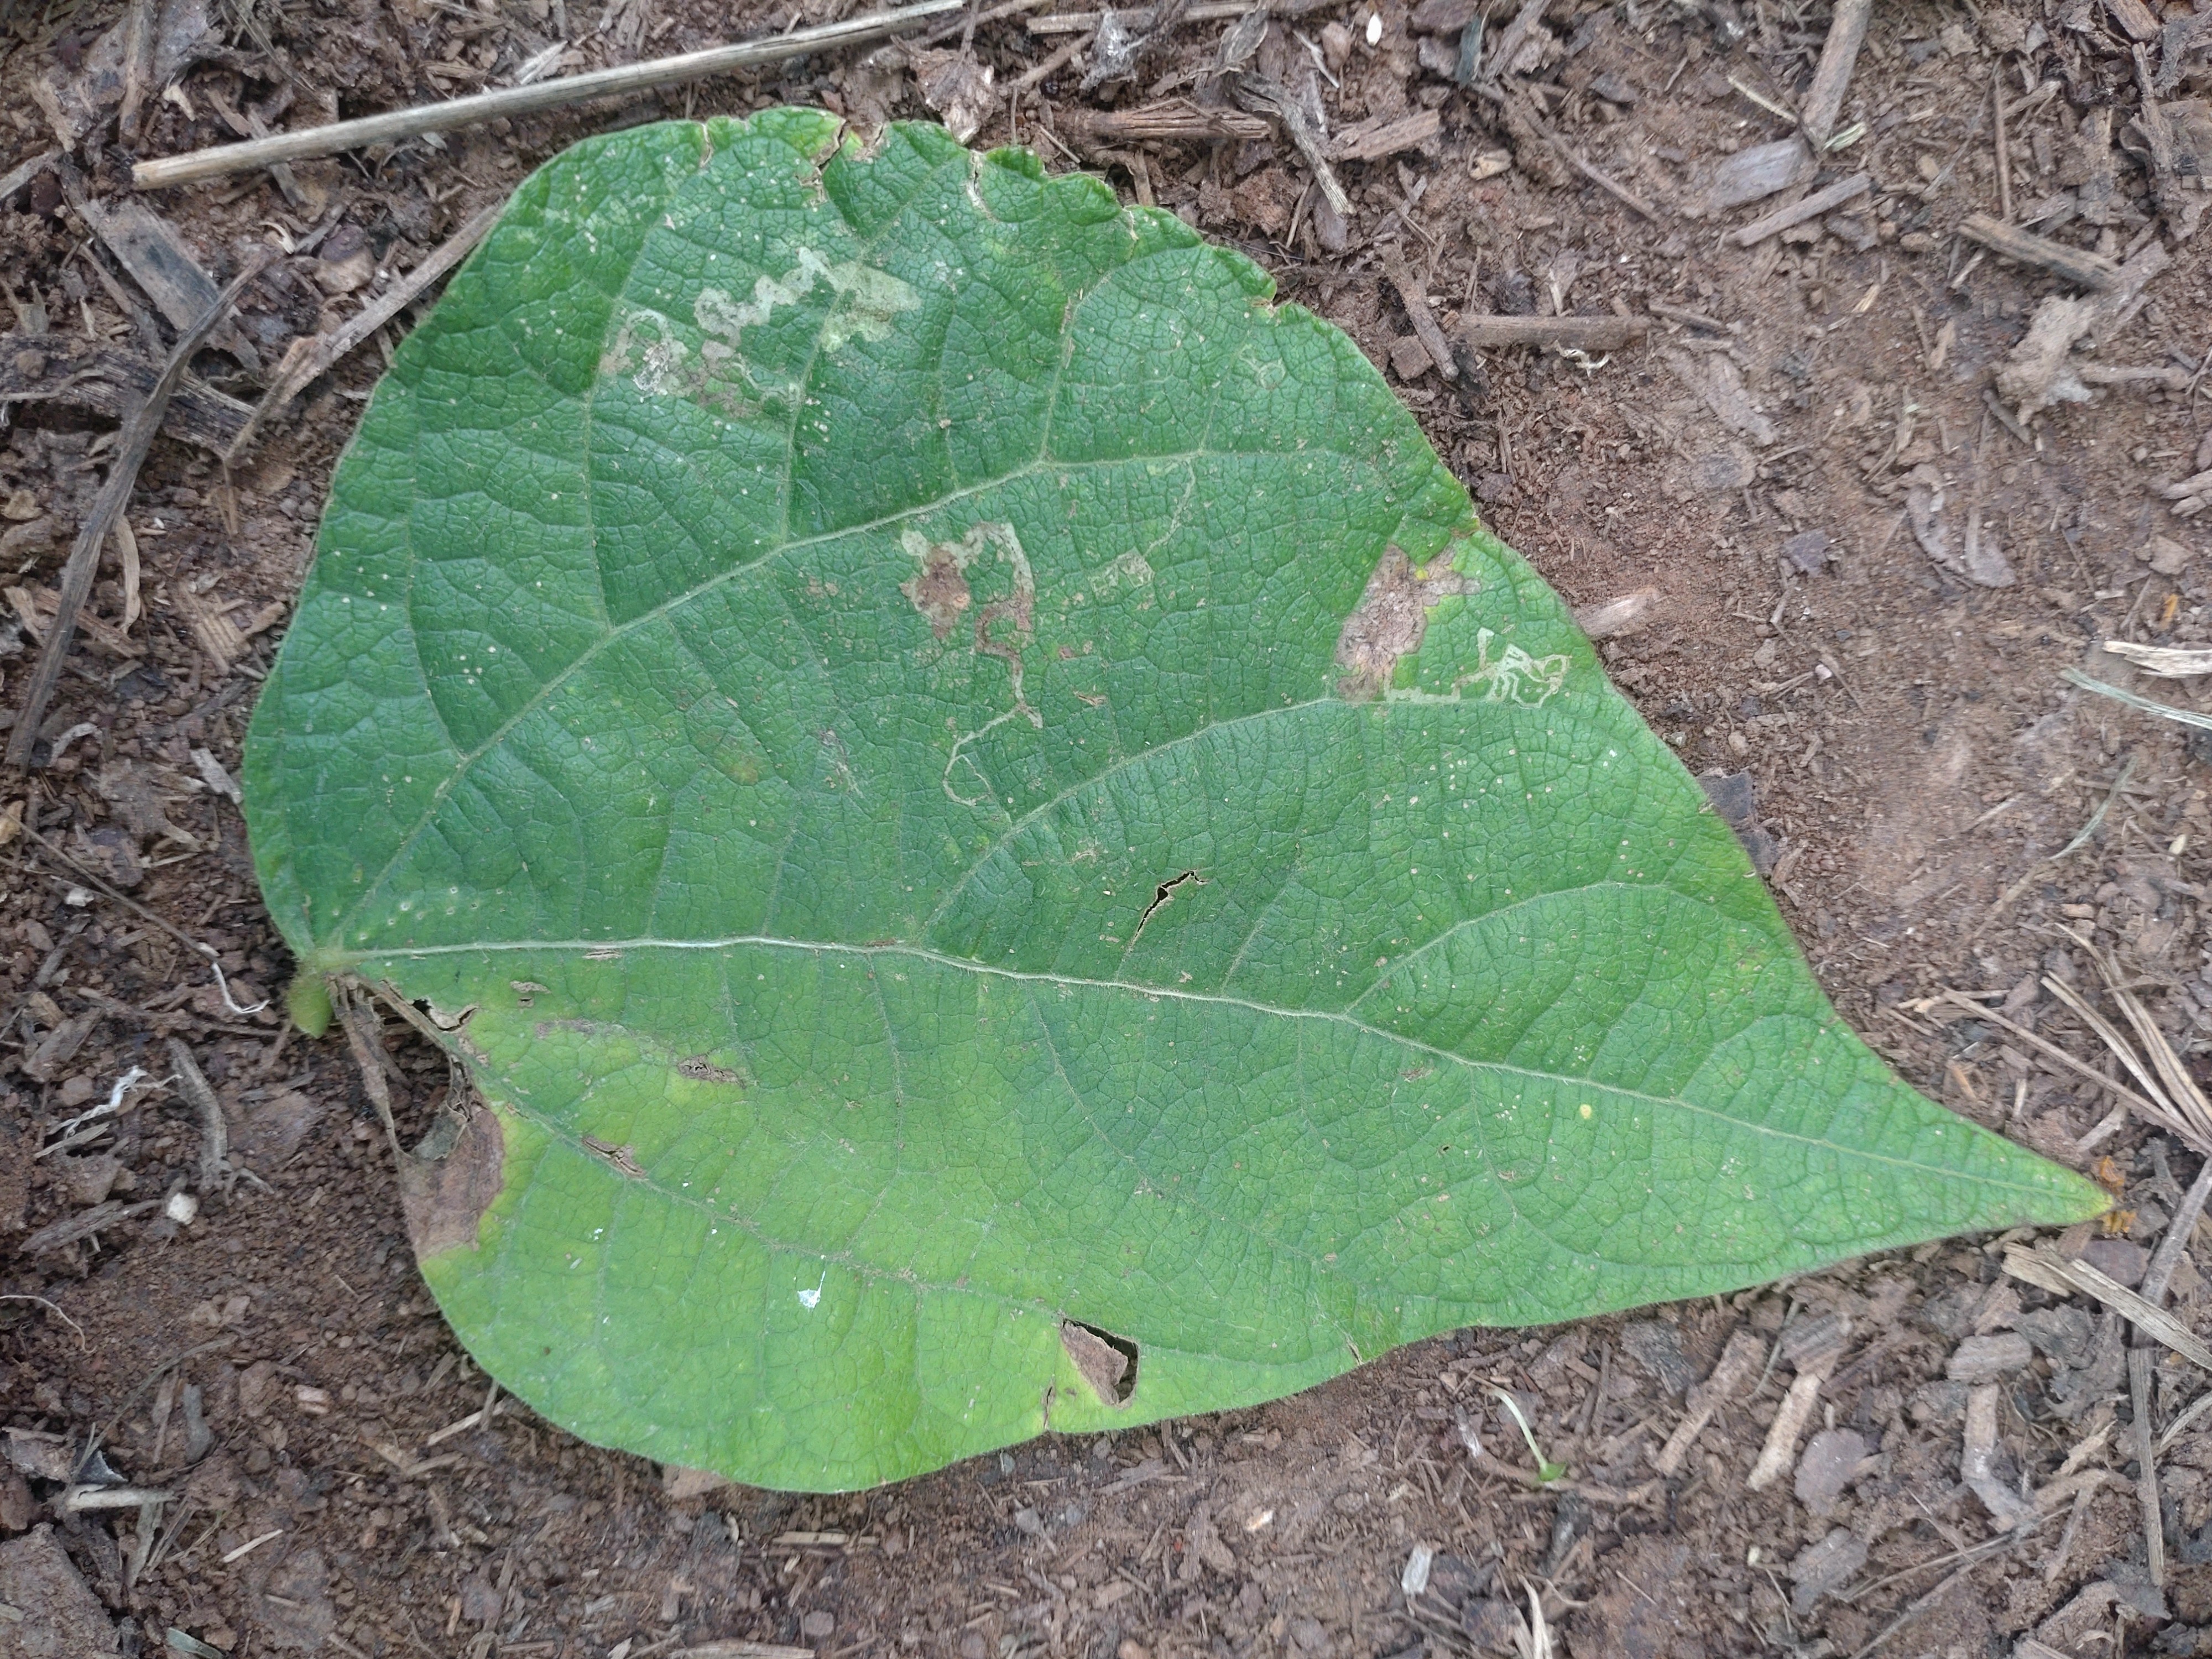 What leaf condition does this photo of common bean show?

anthracnose
